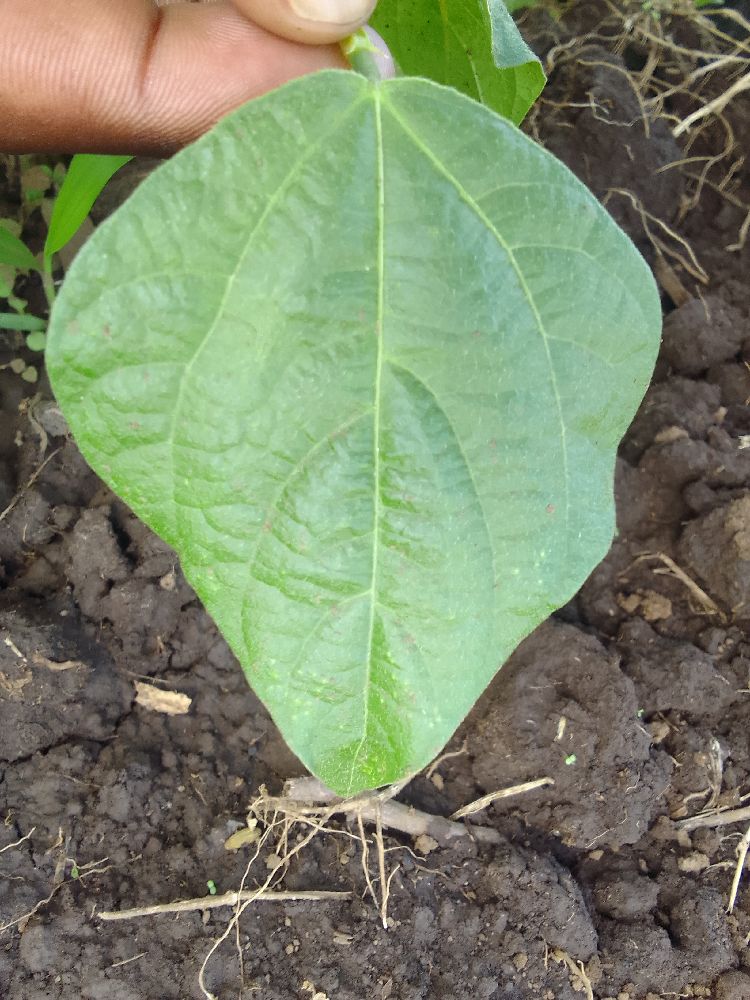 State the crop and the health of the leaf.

common bean, healthy
